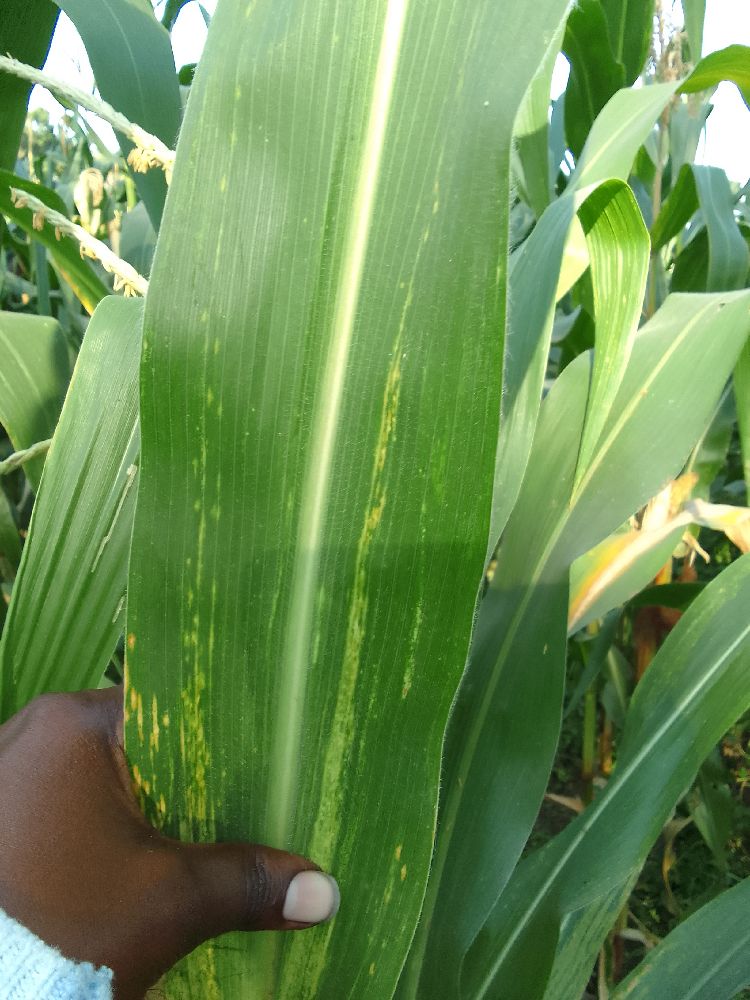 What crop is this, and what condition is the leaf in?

maize, maize lethal necrosis
